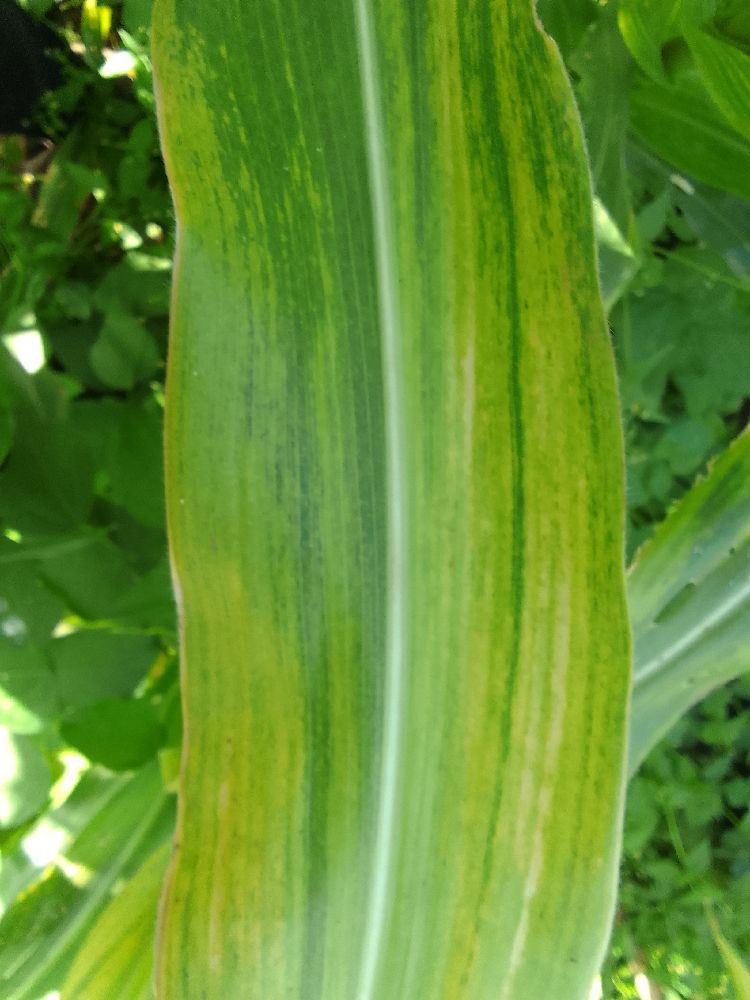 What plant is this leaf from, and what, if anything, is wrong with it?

maize, maize lethal necrosis
